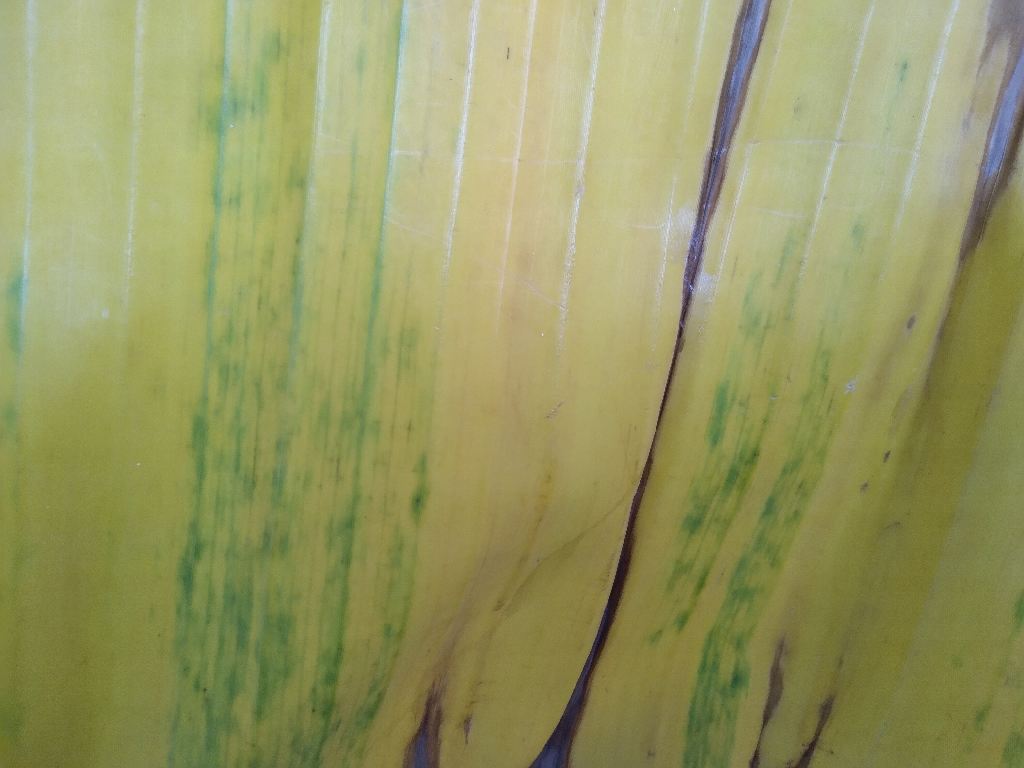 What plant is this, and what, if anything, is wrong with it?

banana, fusarium wilt race 1
